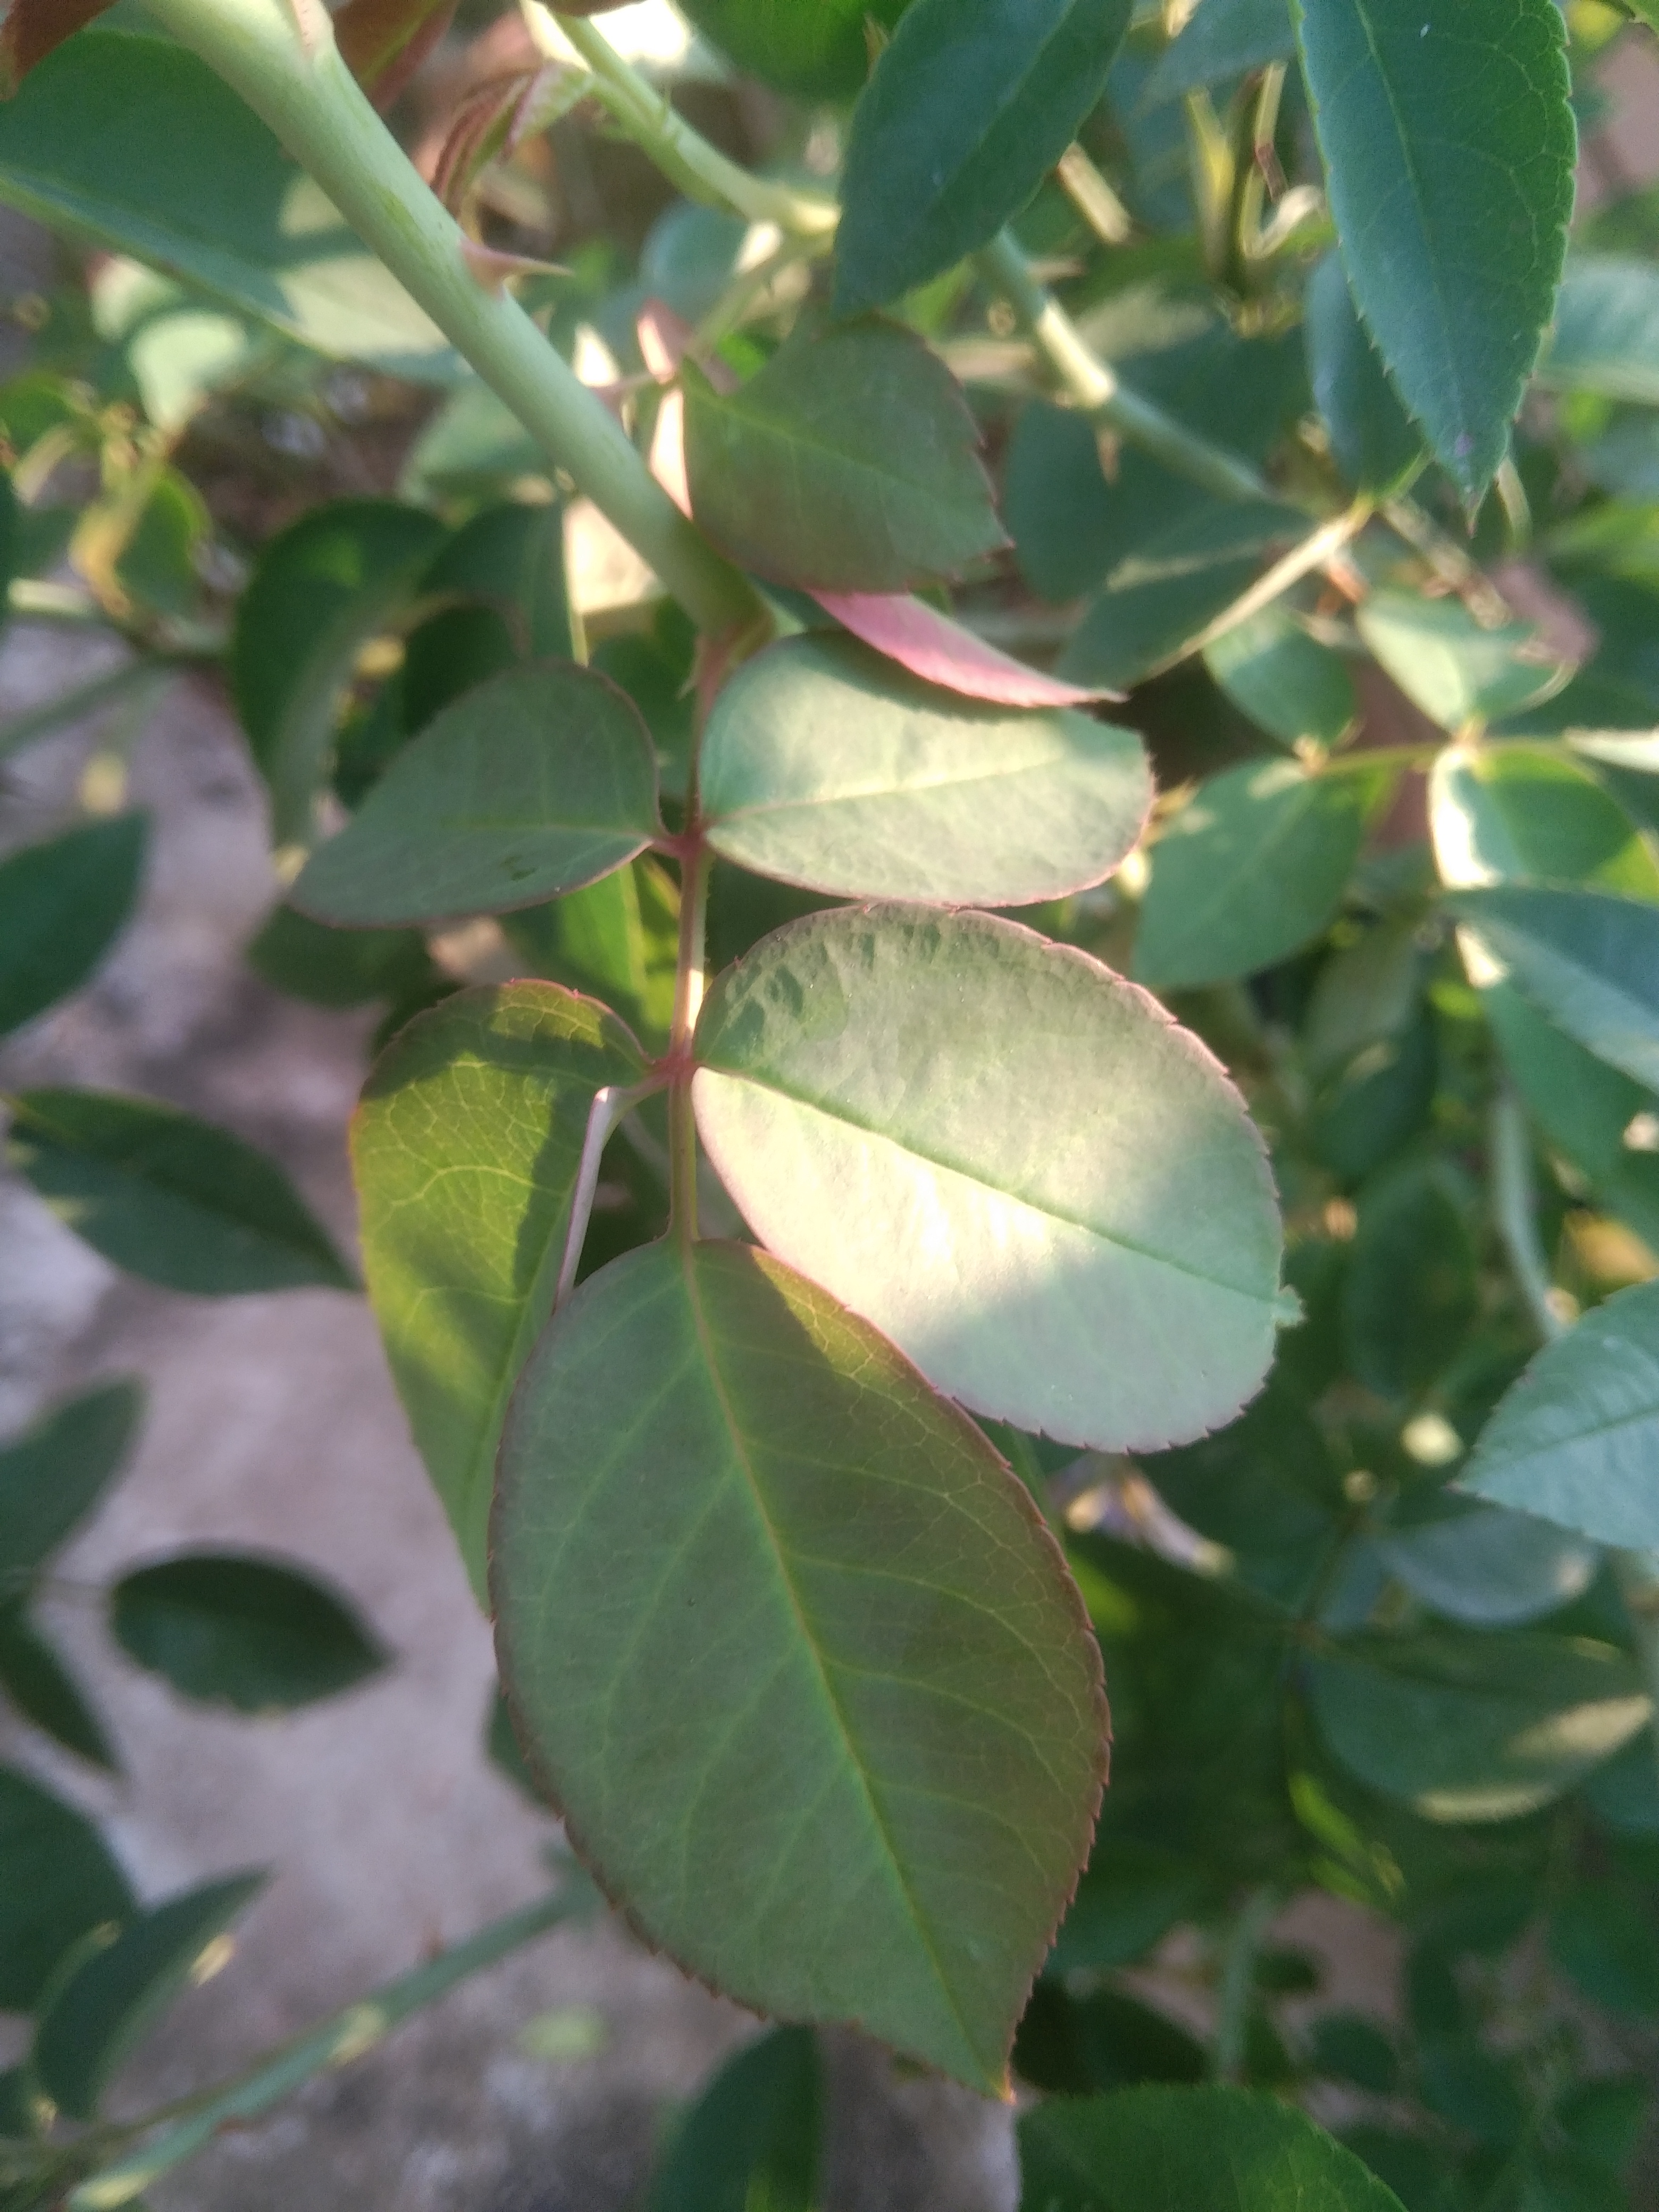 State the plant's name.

rose
